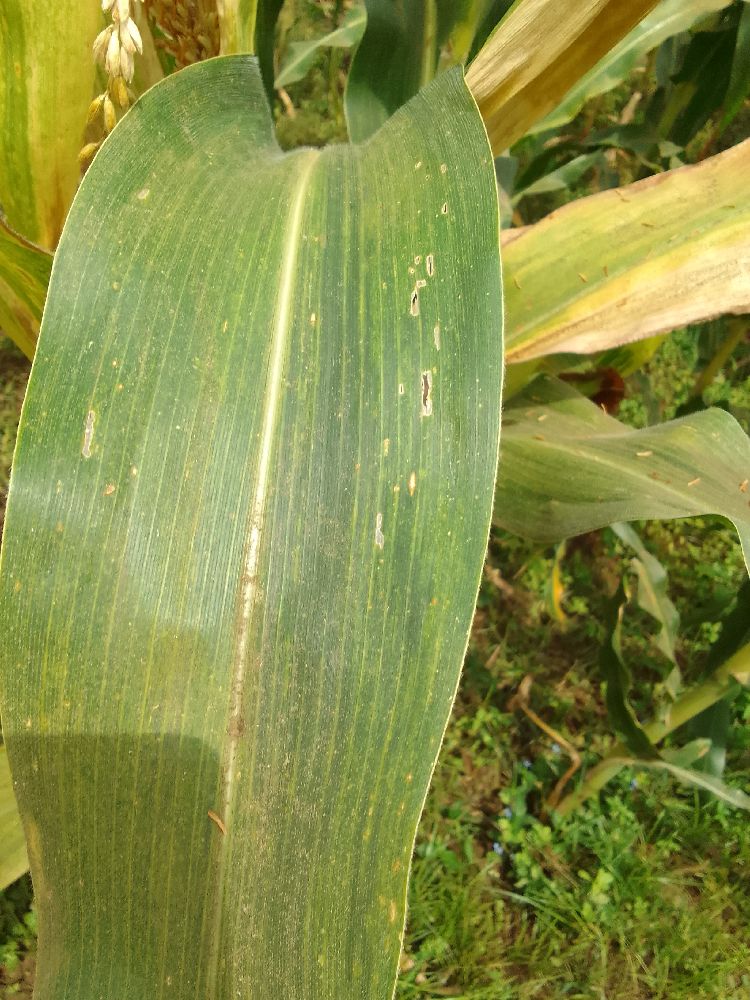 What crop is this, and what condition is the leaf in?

maize, maize lethal necrosis
